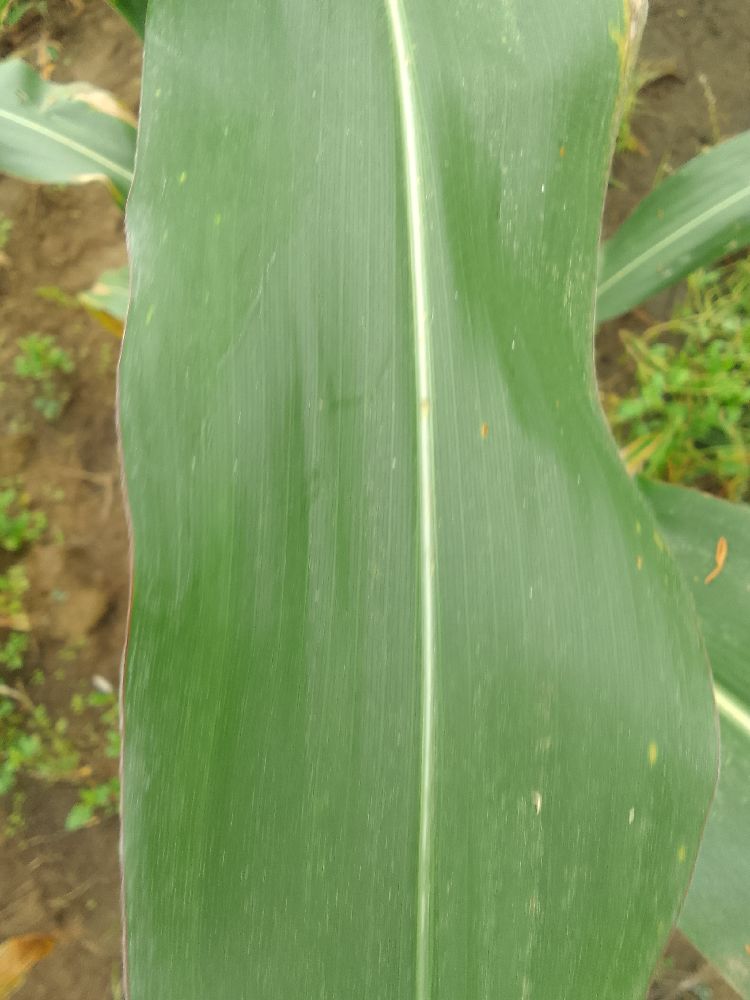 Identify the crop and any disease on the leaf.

maize, healthy
